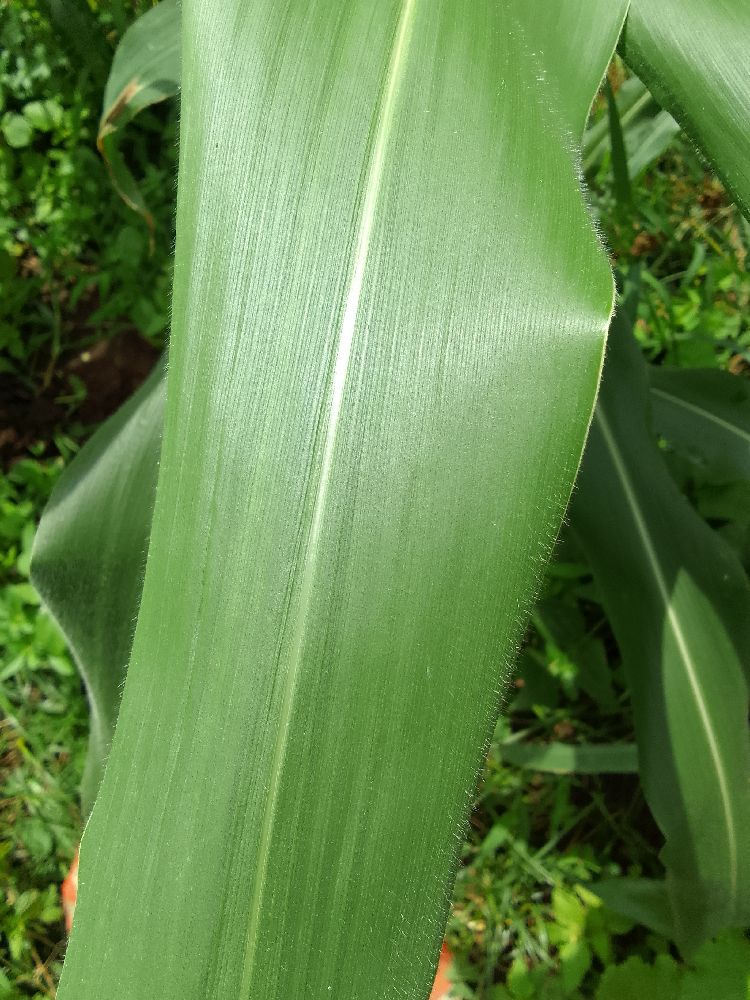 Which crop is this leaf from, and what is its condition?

maize, healthy
